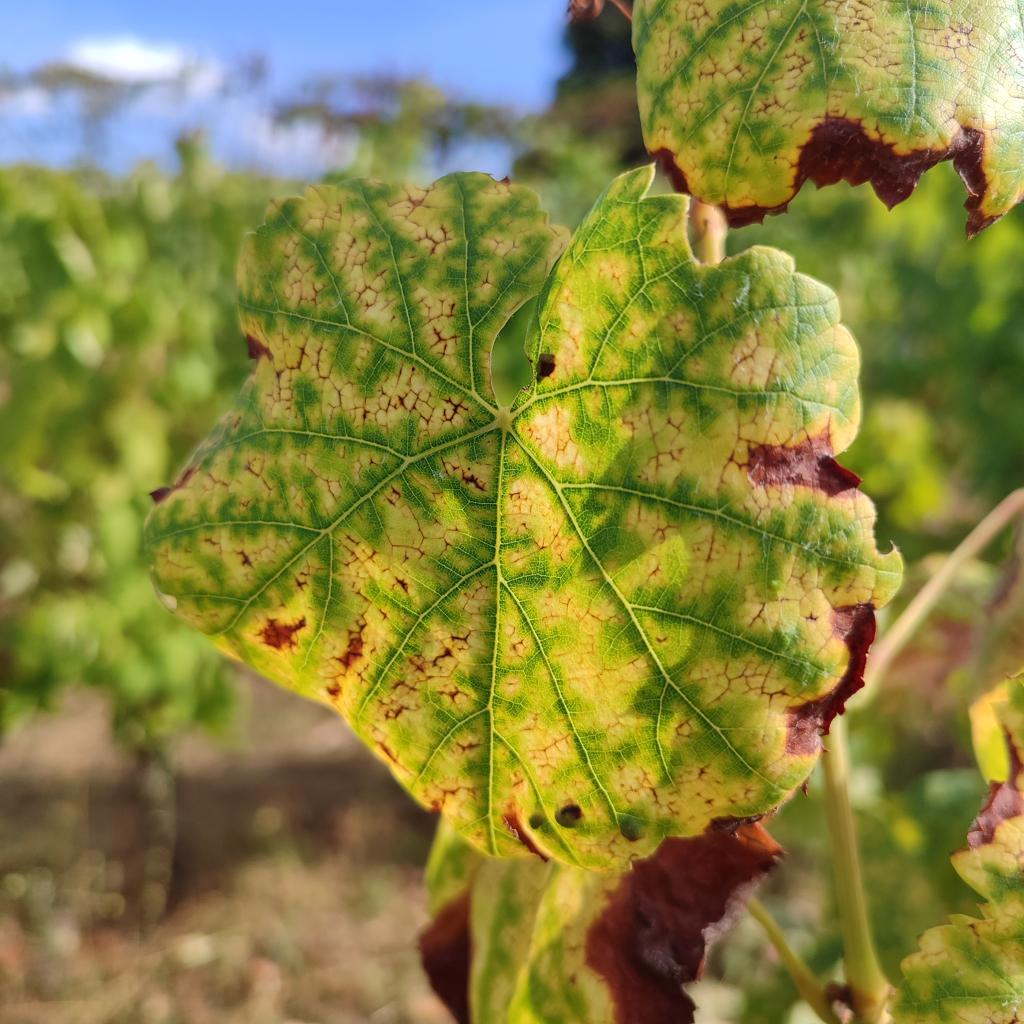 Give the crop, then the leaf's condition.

grapevine, esca complex
